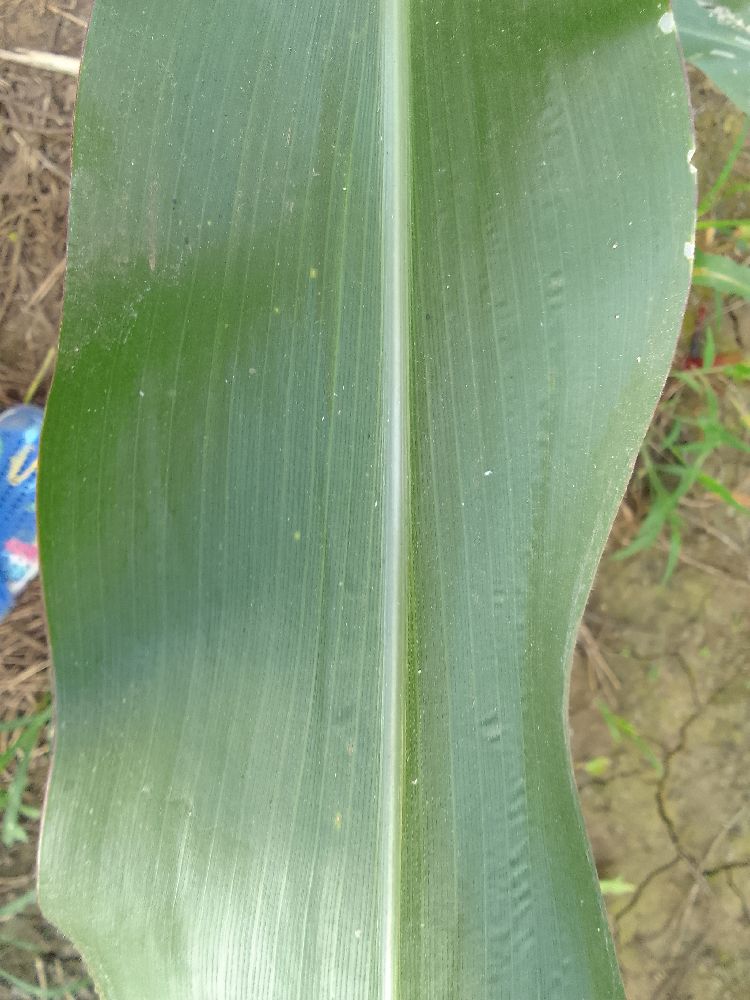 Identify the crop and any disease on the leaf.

maize, healthy
